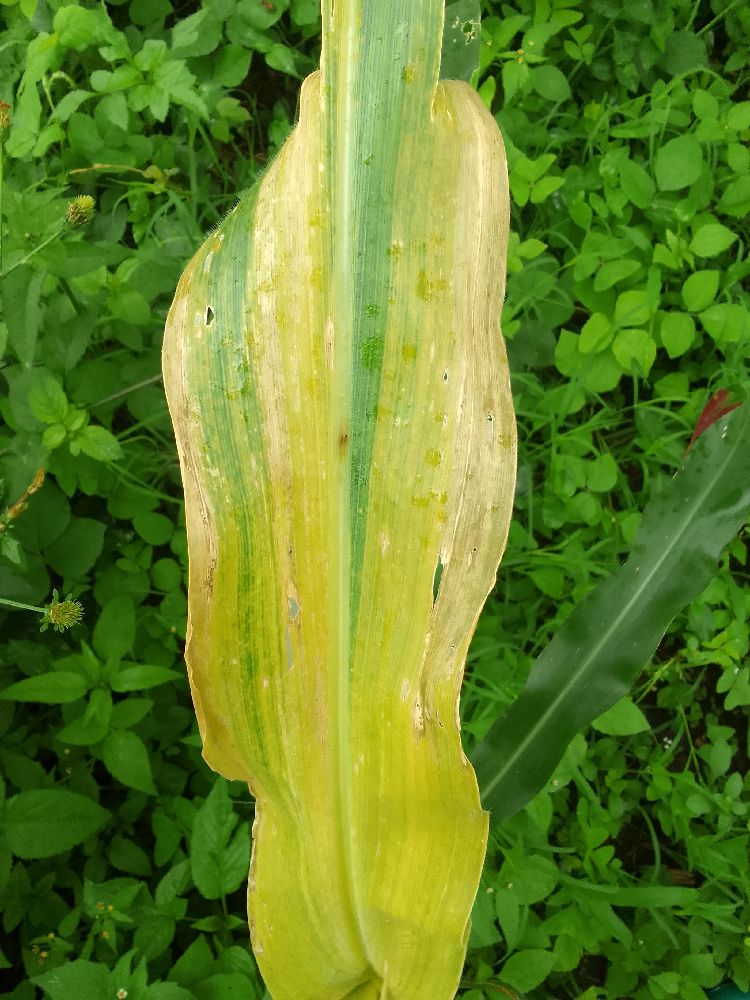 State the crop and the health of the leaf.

maize, maize lethal necrosis
